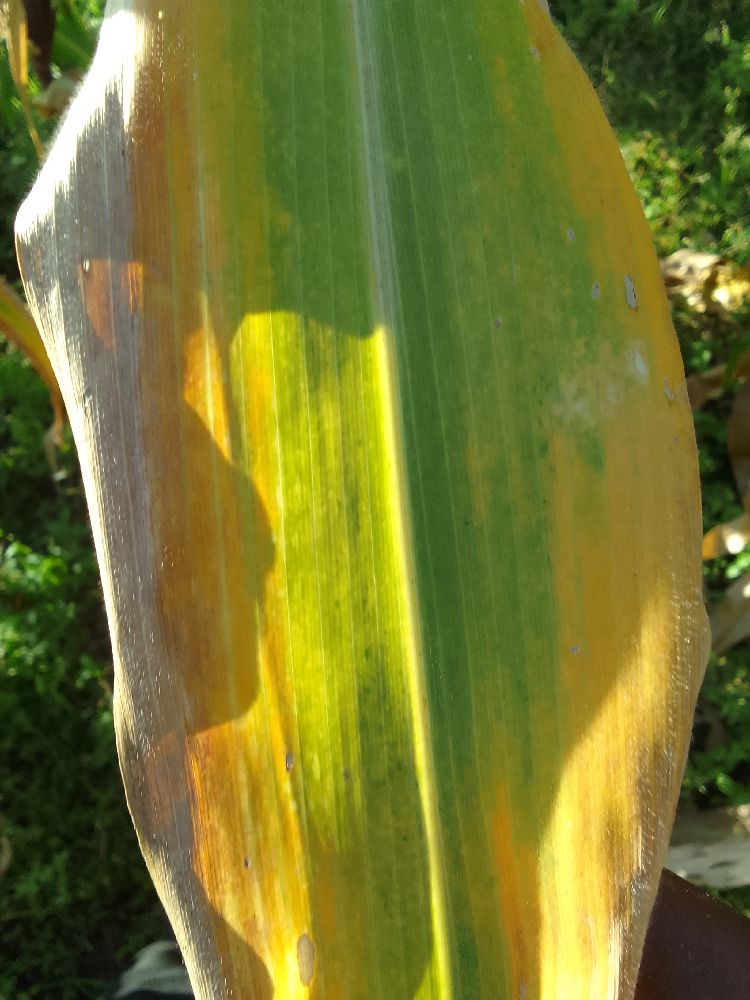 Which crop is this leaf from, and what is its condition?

maize, maize lethal necrosis
